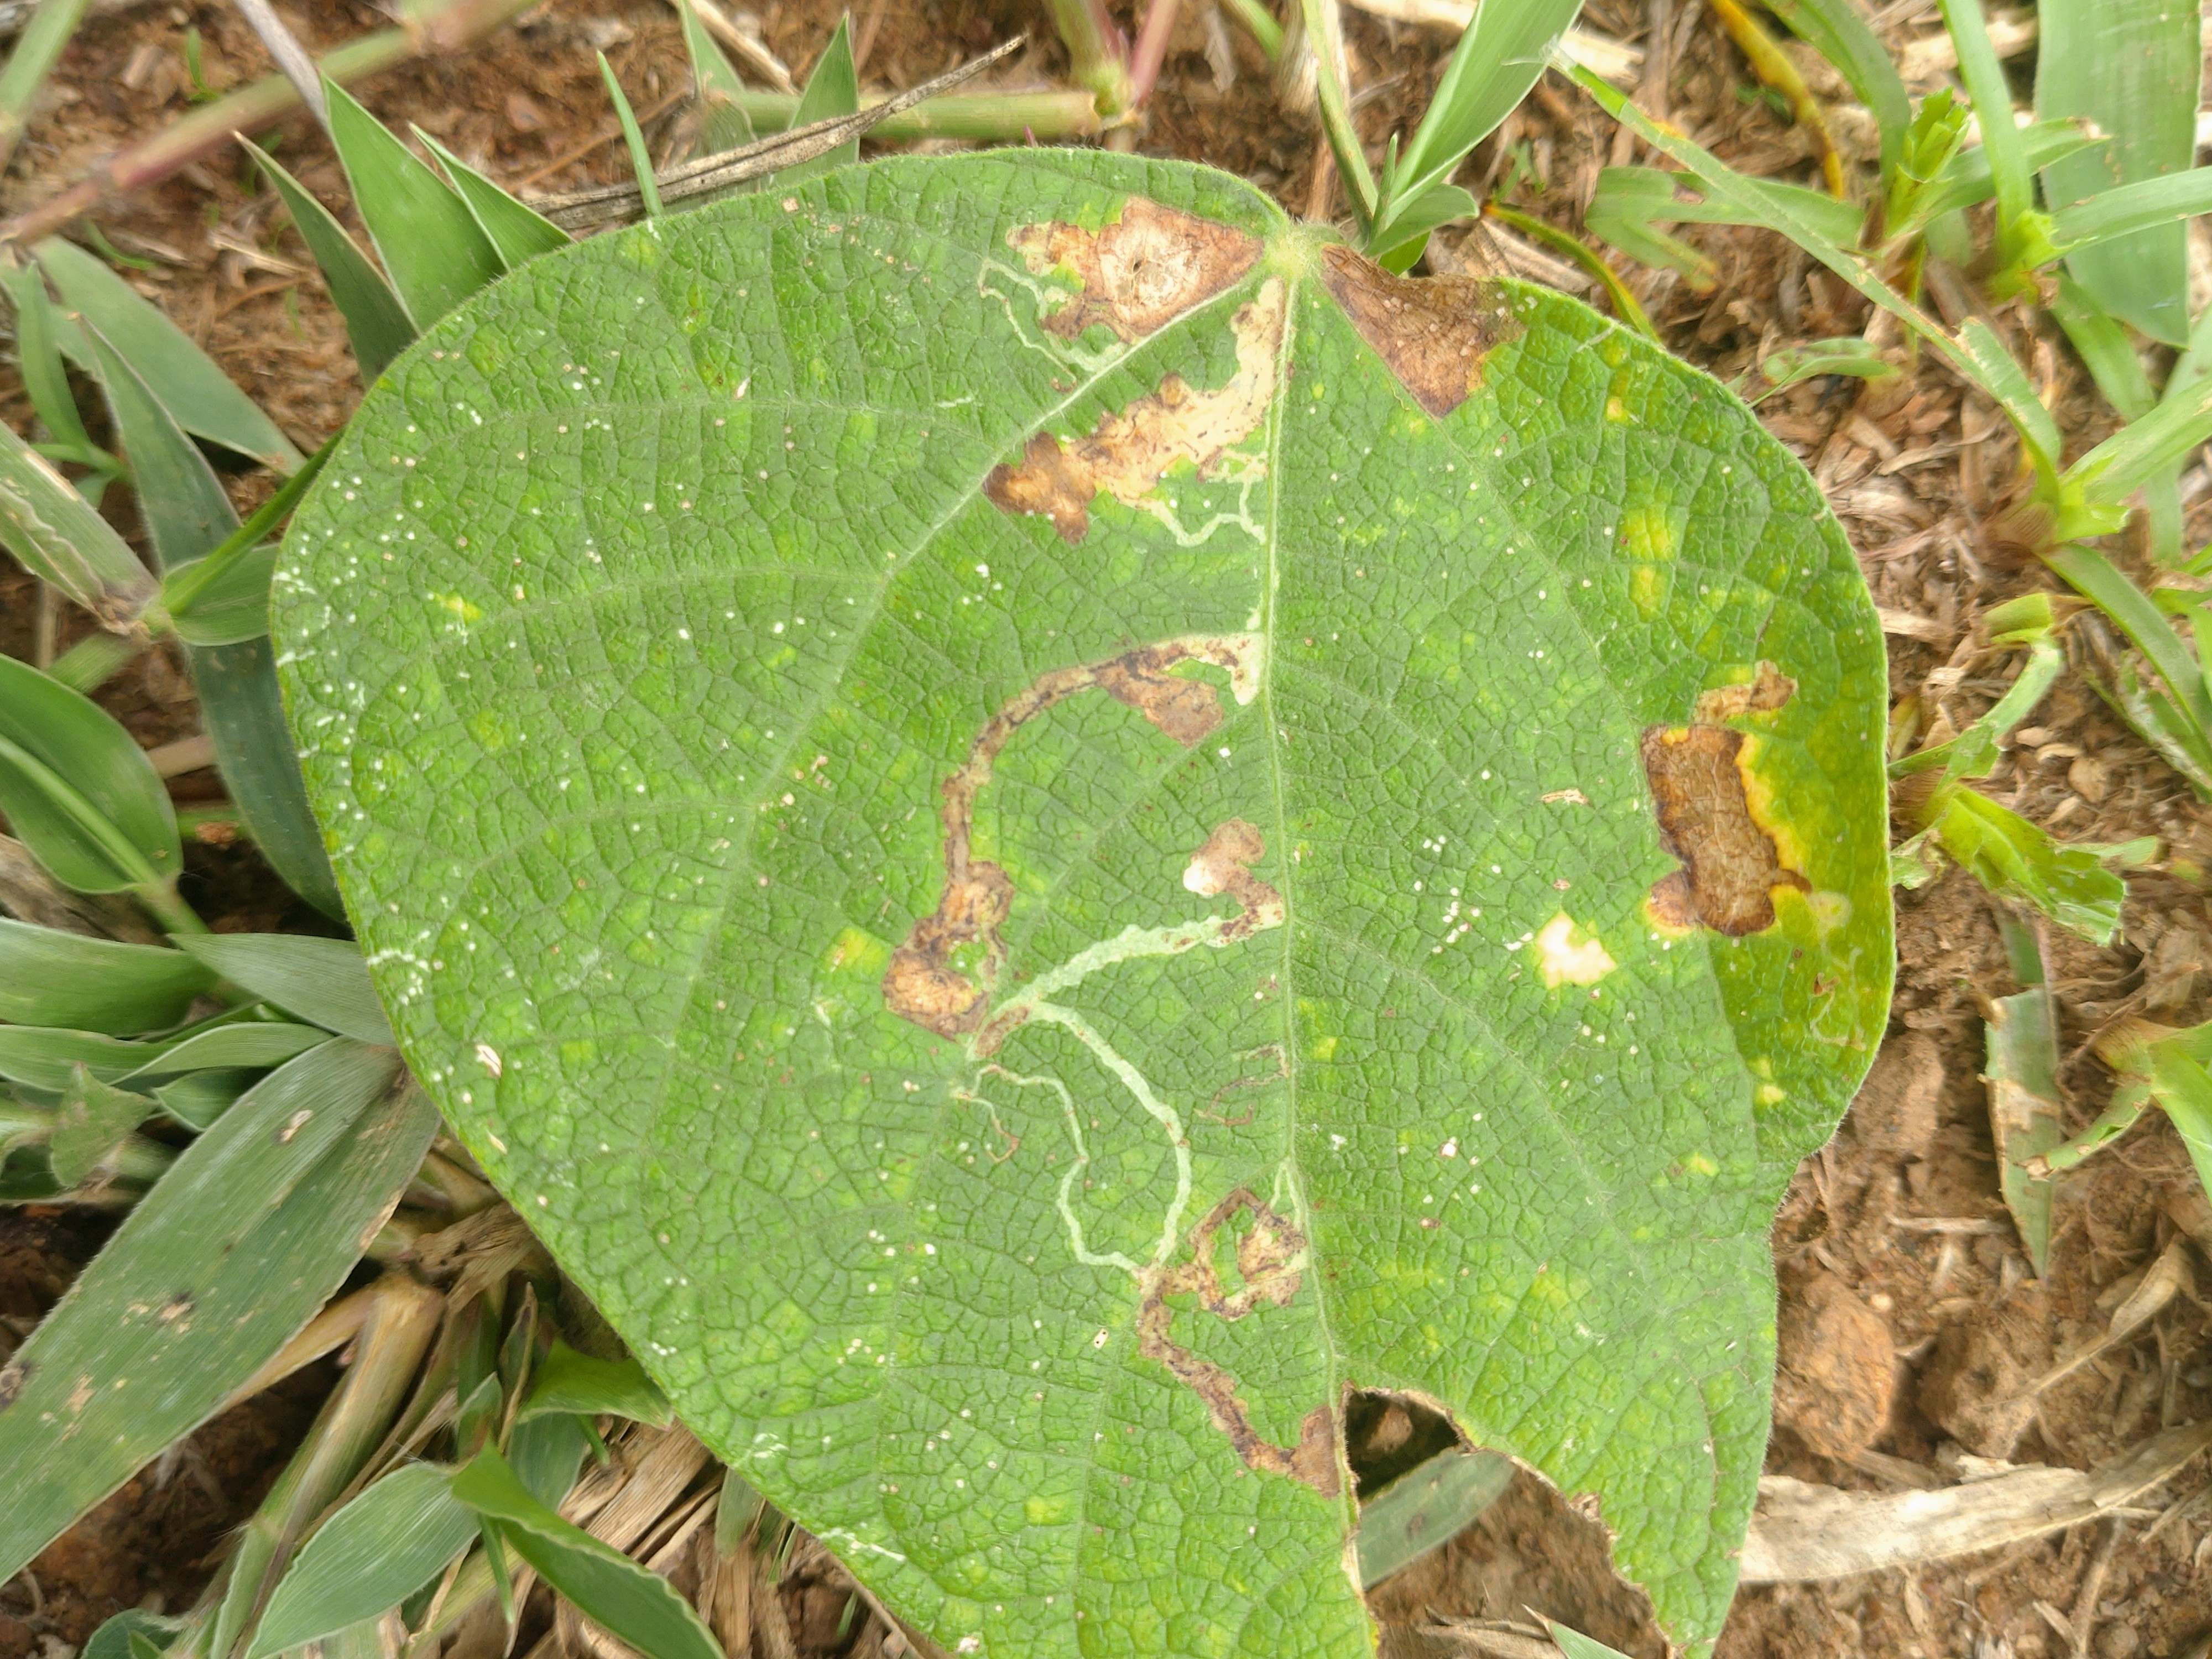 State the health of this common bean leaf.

anthracnose
